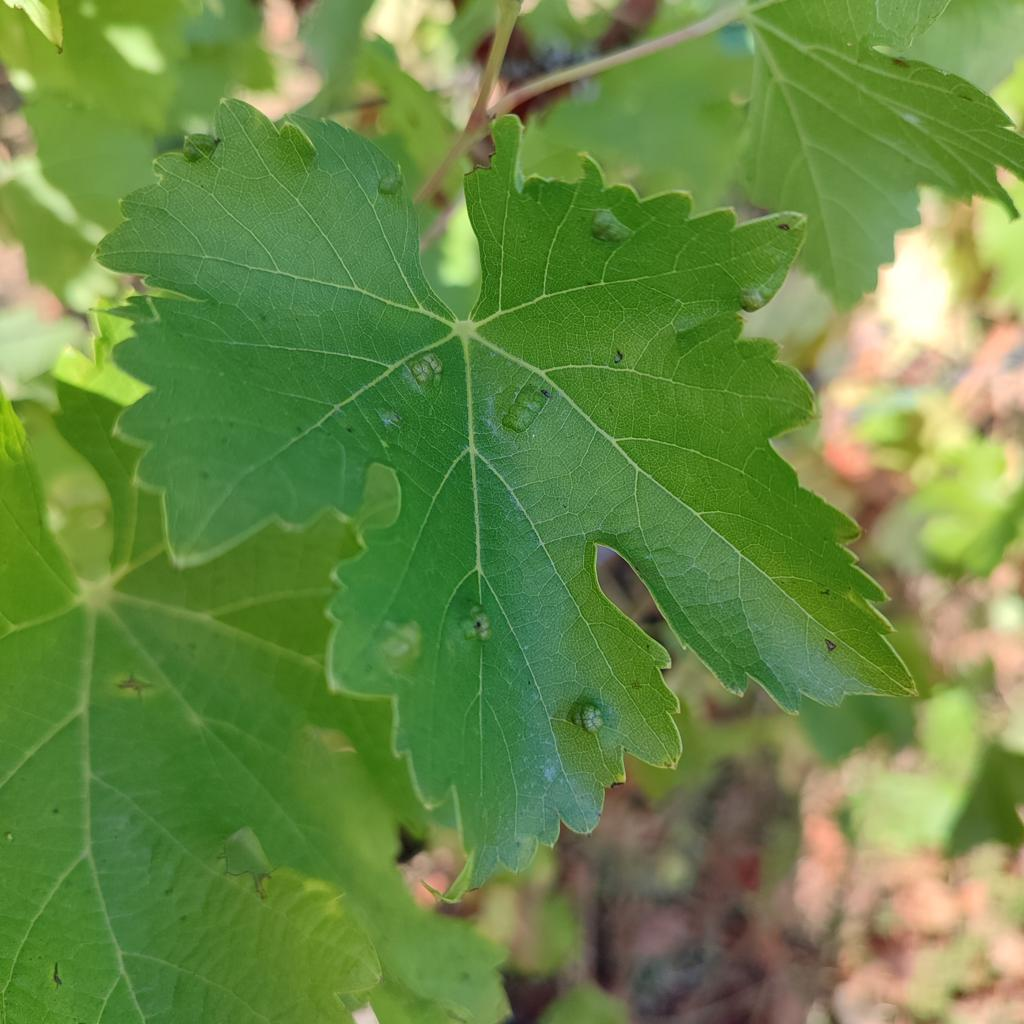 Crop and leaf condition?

grapevine, erineum mite
